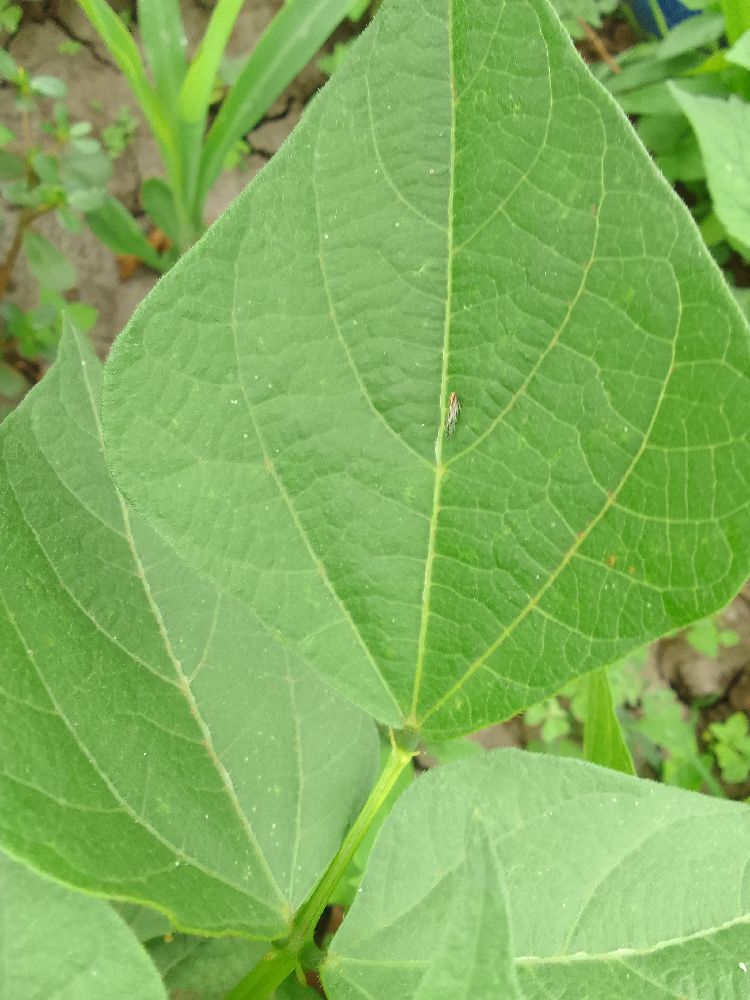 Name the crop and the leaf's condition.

common bean, healthy
